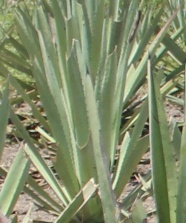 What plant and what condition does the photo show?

agave, yellow
